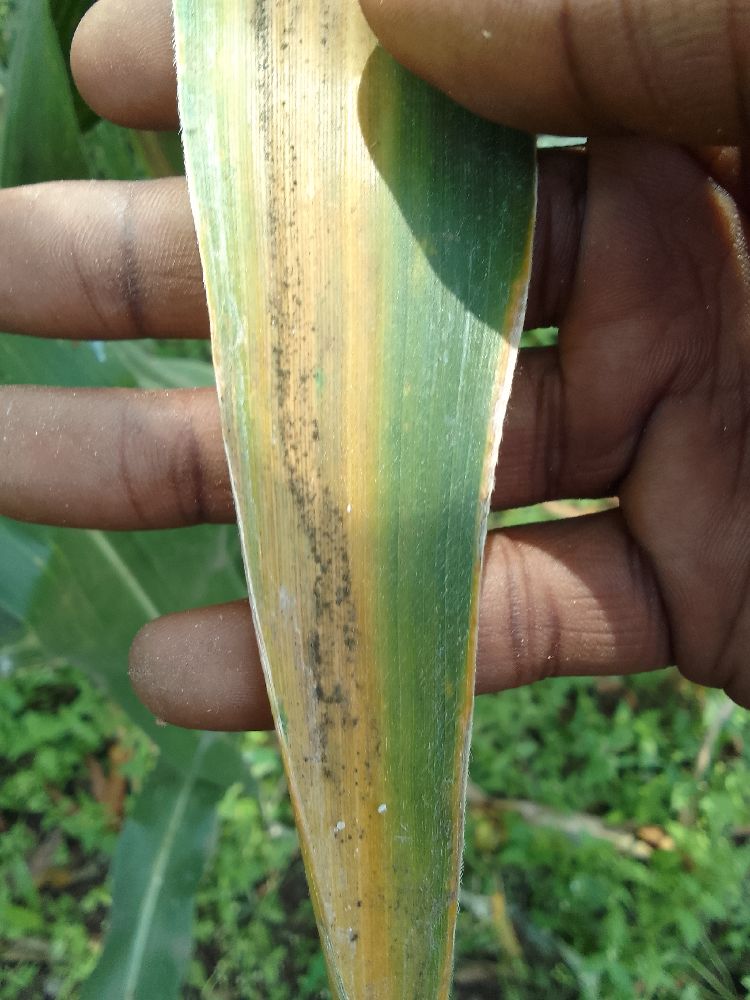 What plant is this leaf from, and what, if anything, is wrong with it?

maize, maize lethal necrosis
